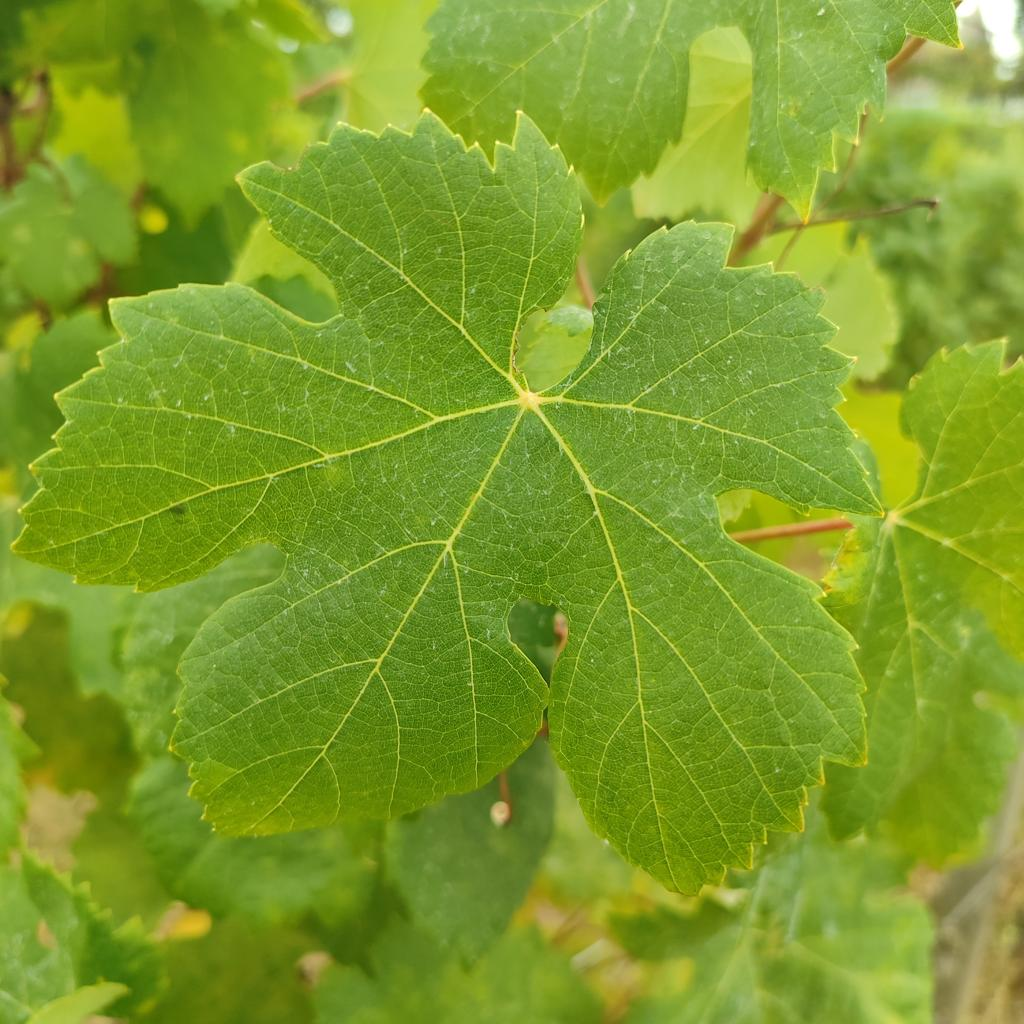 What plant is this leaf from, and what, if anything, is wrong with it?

grapevine, healthy
